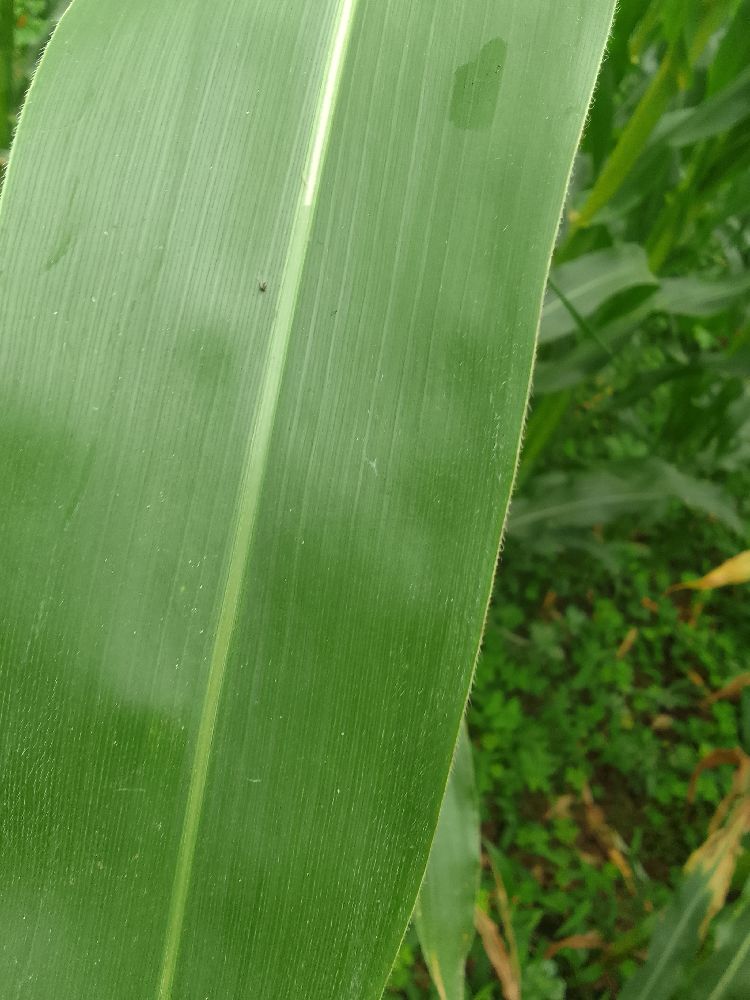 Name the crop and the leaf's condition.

maize, healthy
